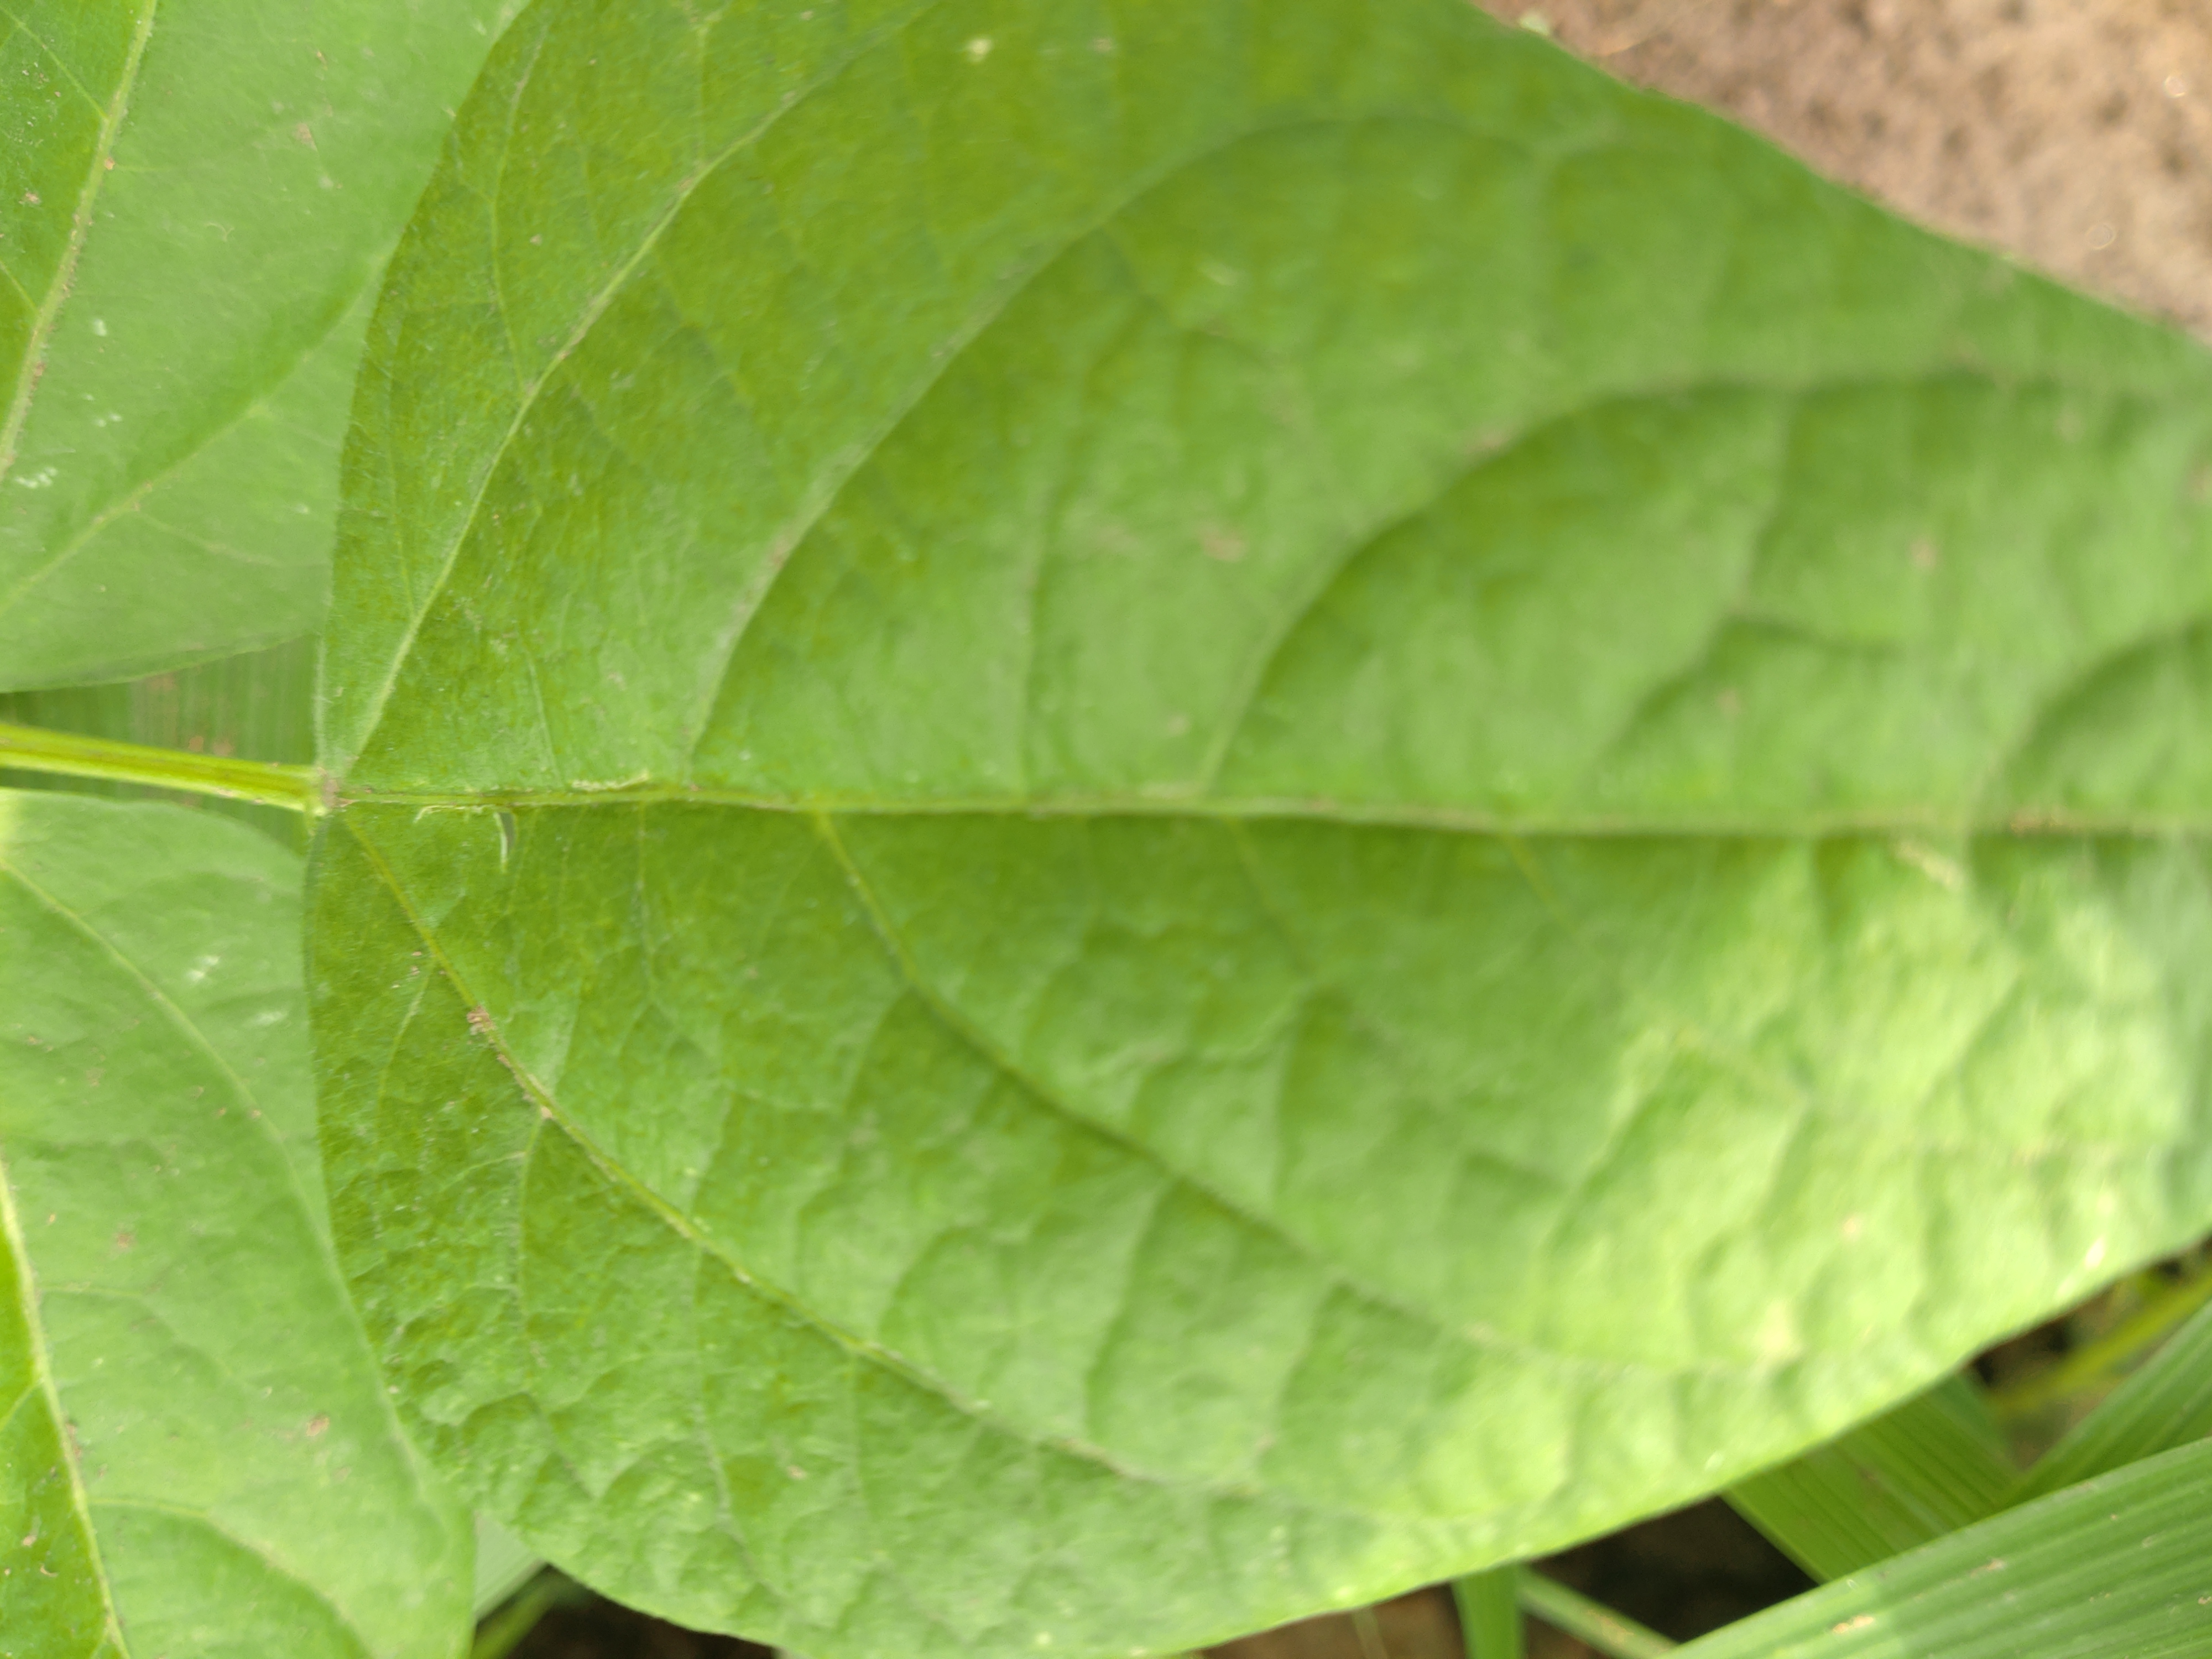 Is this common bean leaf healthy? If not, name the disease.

healthy
